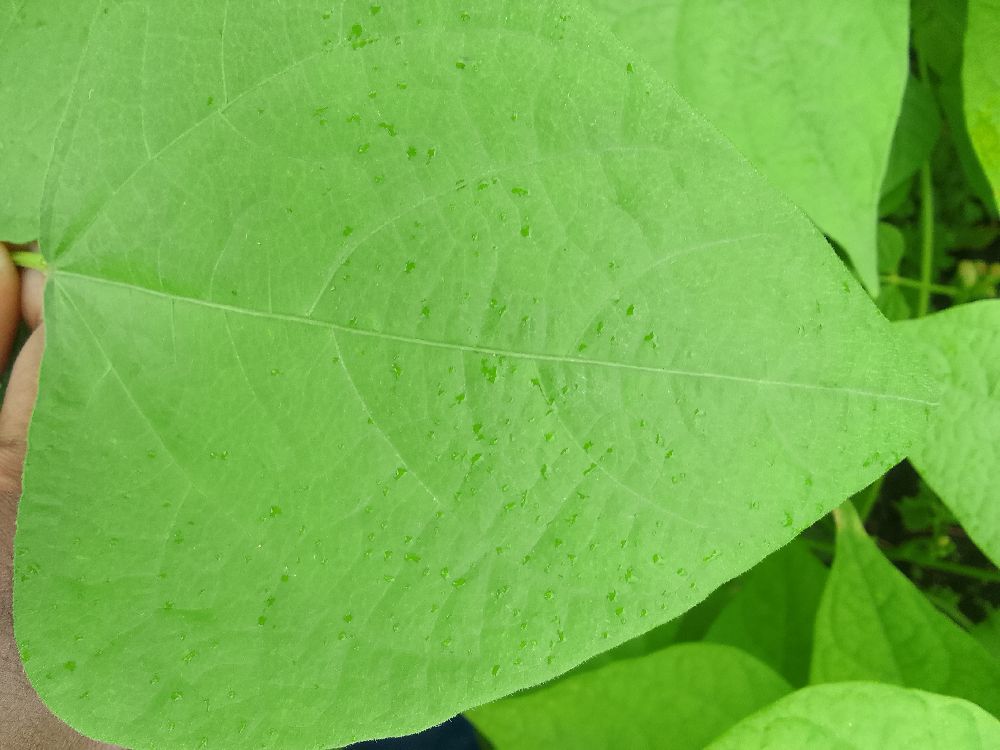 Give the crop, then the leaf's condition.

common bean, healthy
